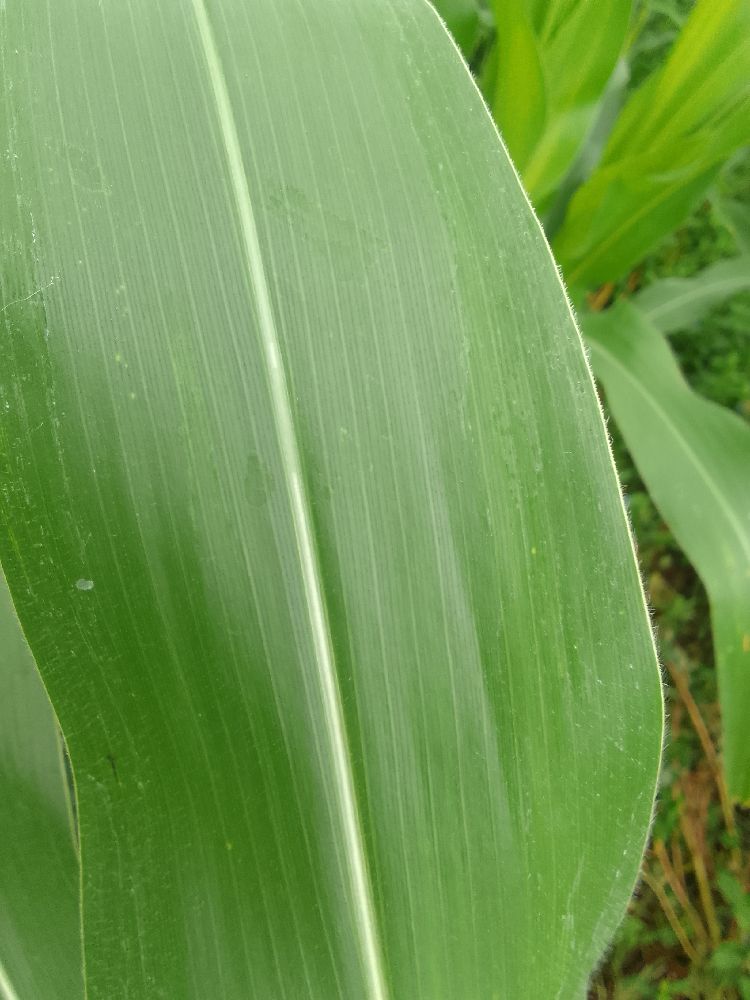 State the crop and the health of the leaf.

maize, healthy
